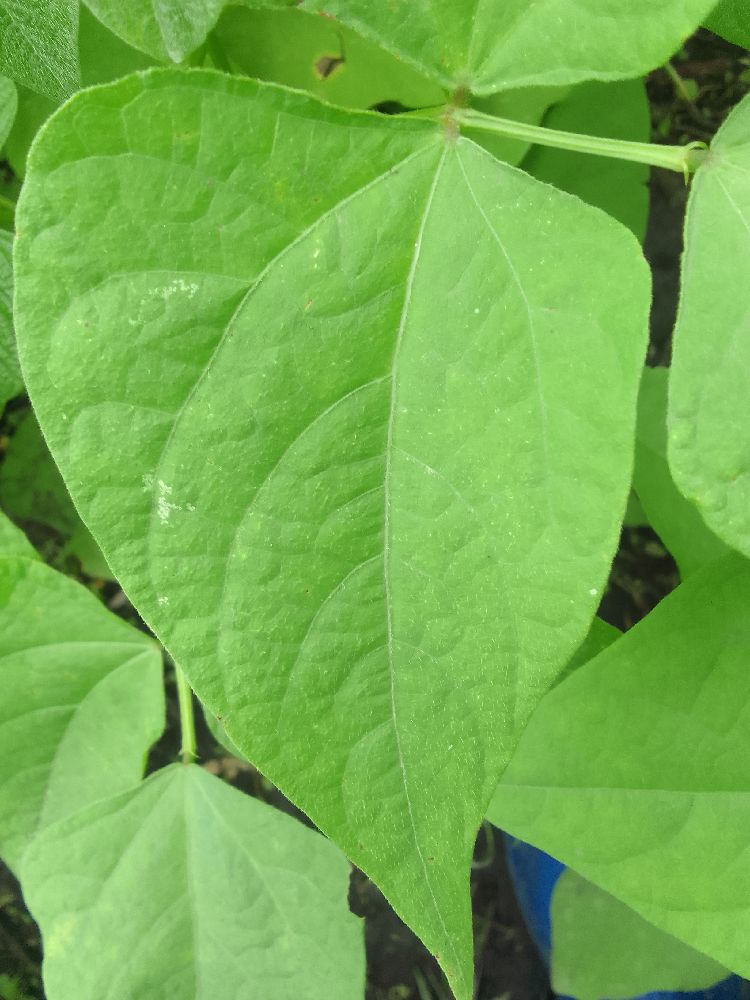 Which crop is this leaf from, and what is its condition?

common bean, healthy
